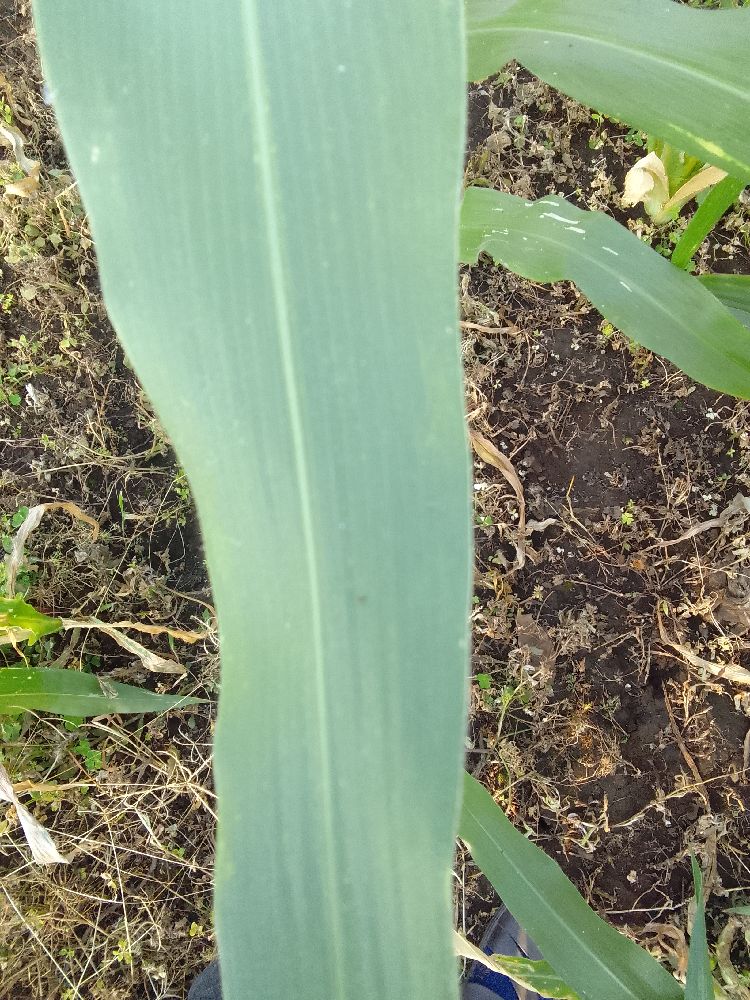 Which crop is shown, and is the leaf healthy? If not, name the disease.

maize, healthy
